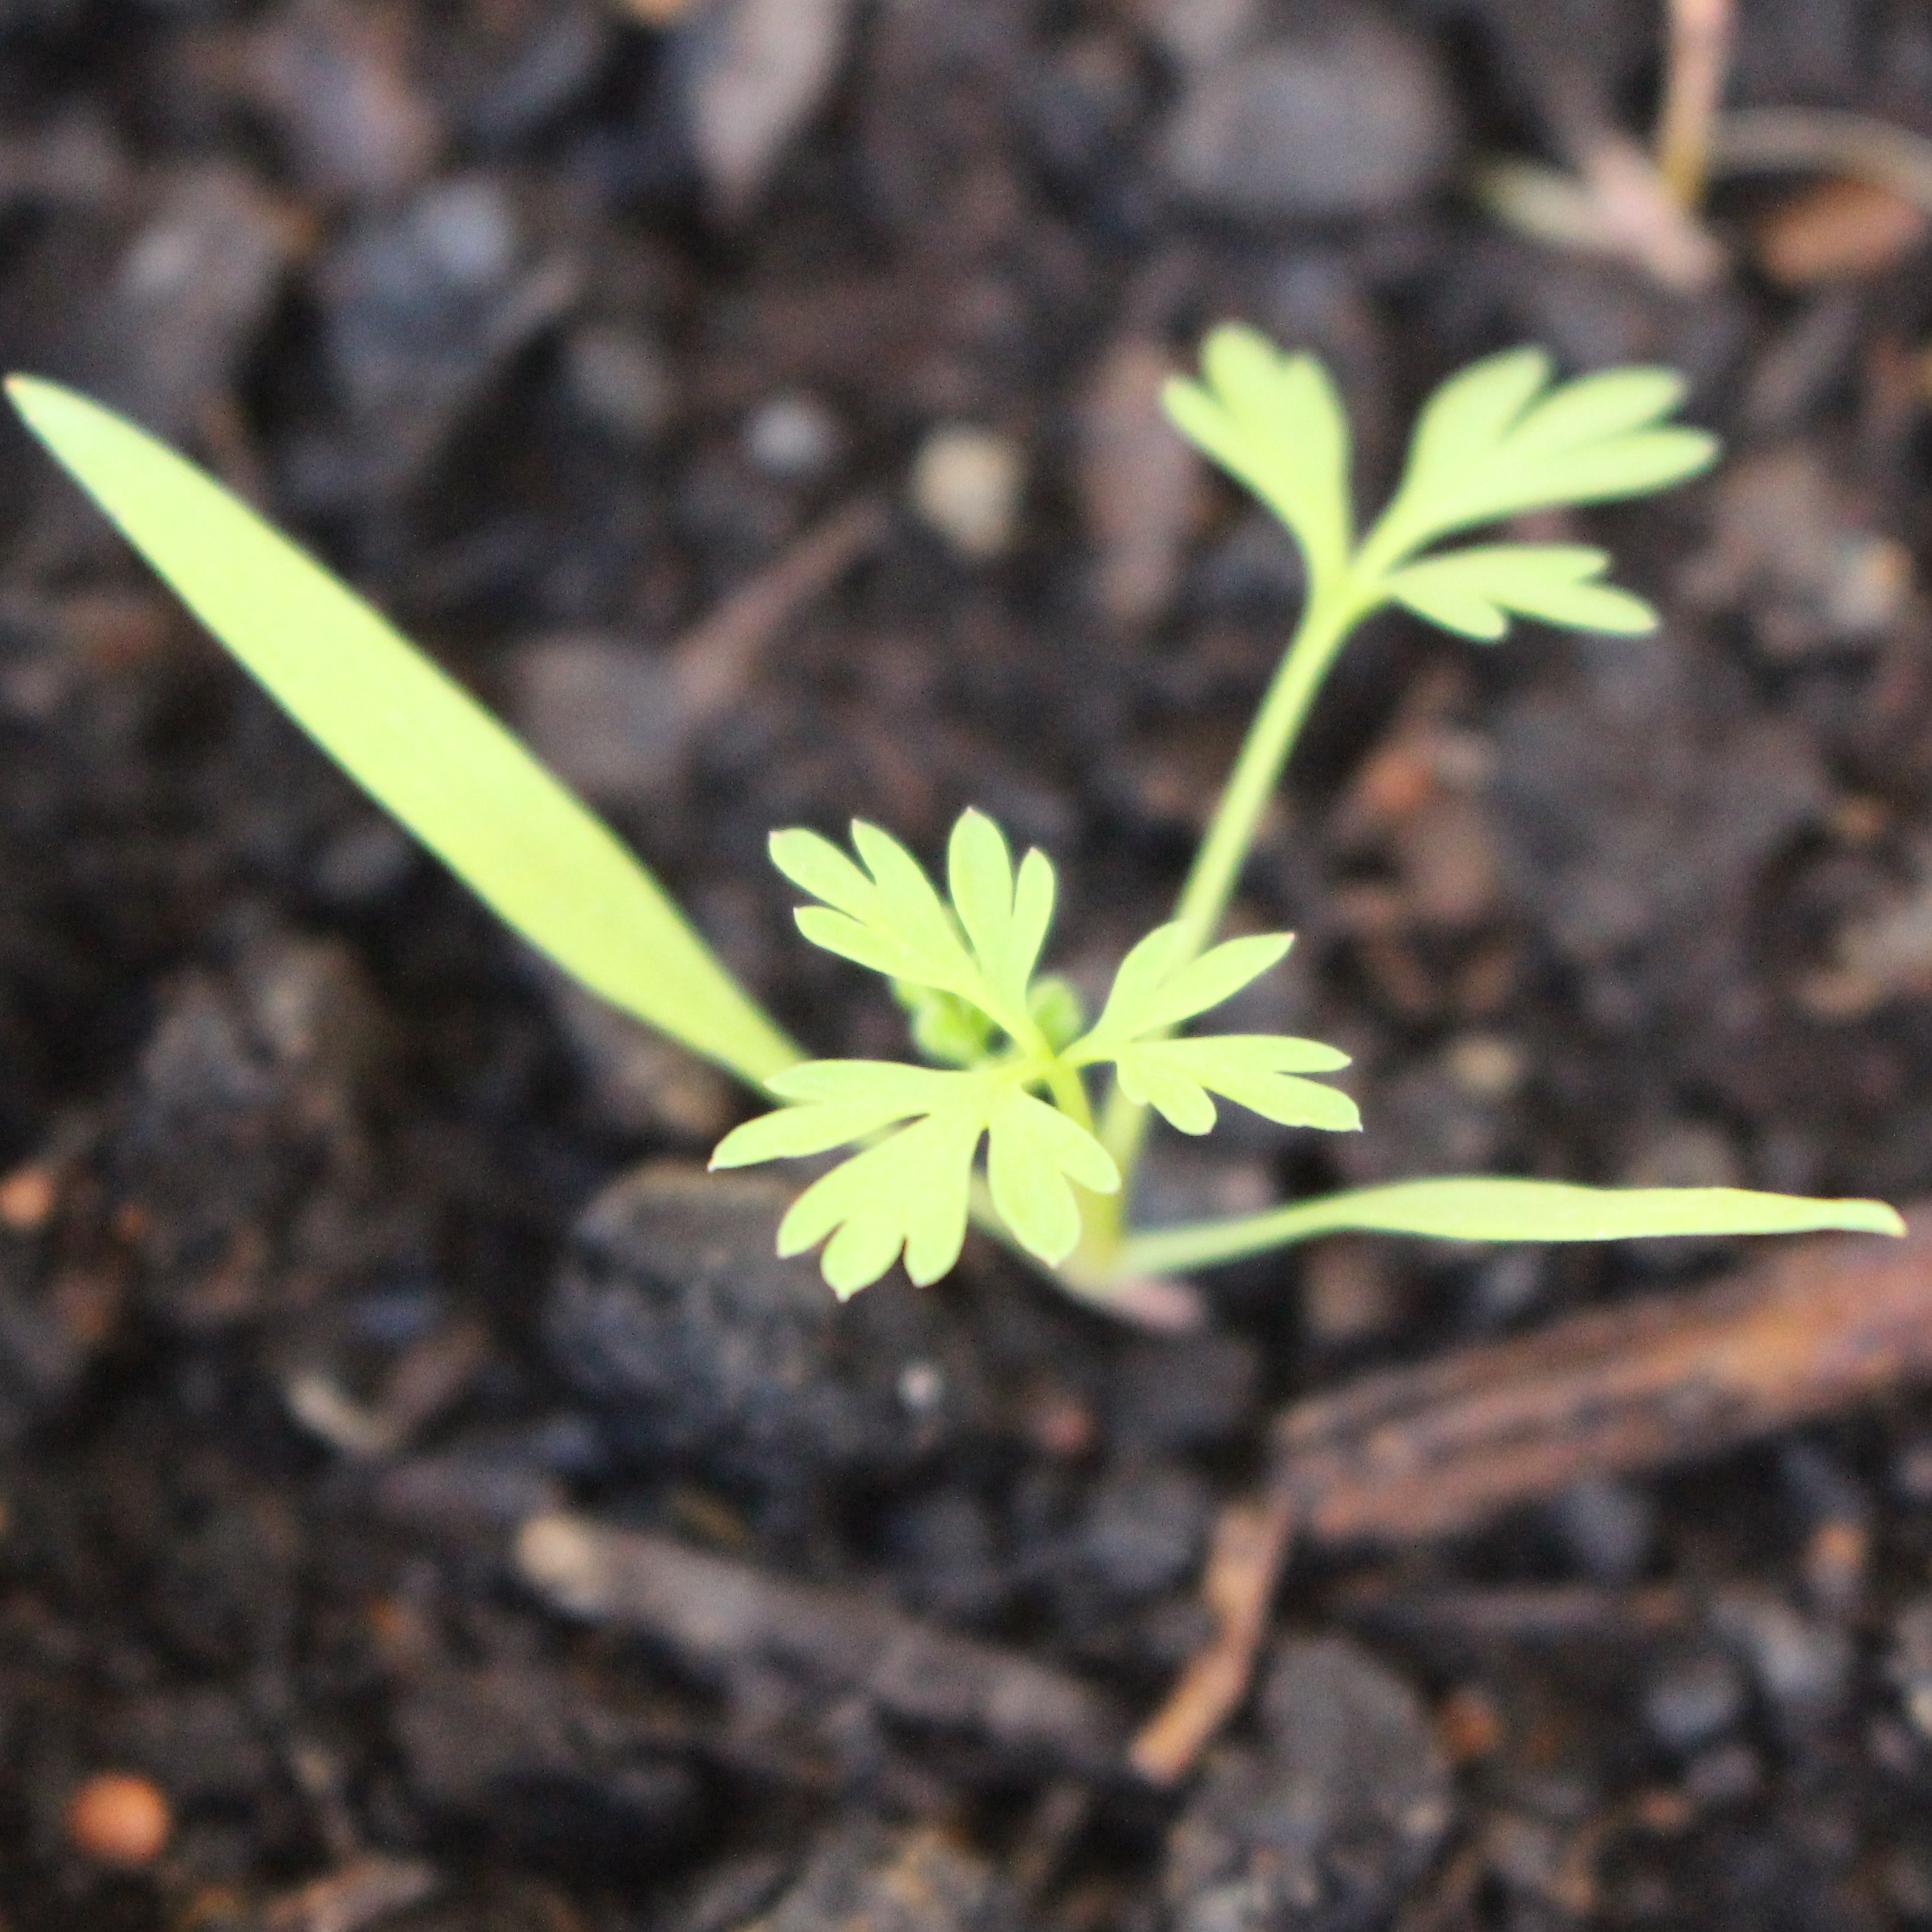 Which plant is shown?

Fumaria officinalis
